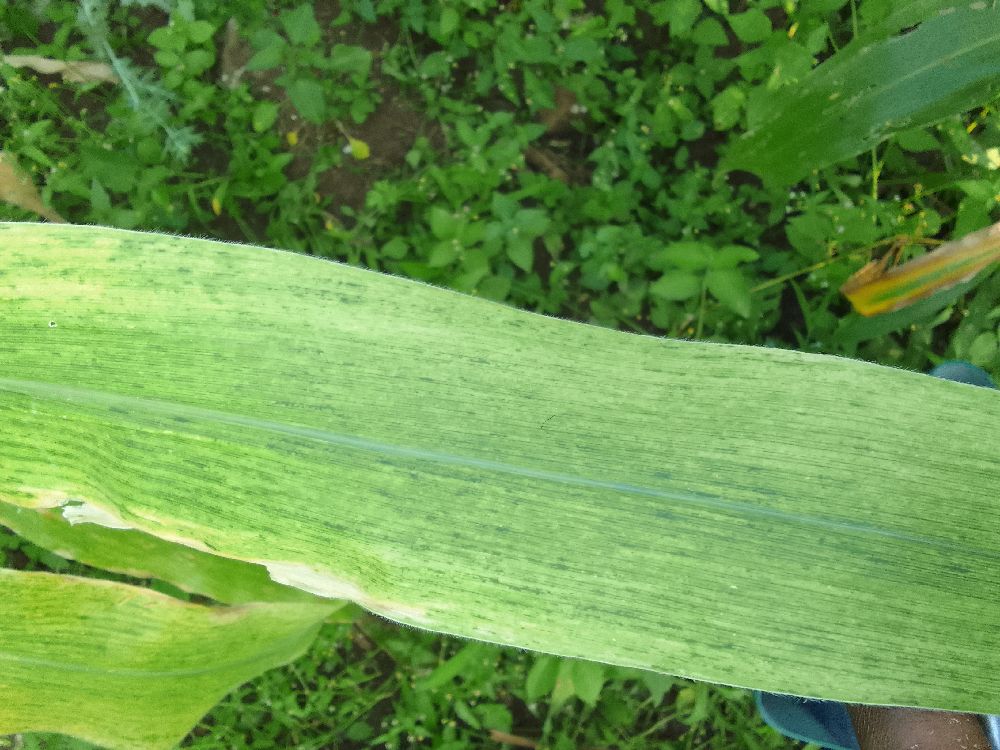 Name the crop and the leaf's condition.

maize, maize lethal necrosis
